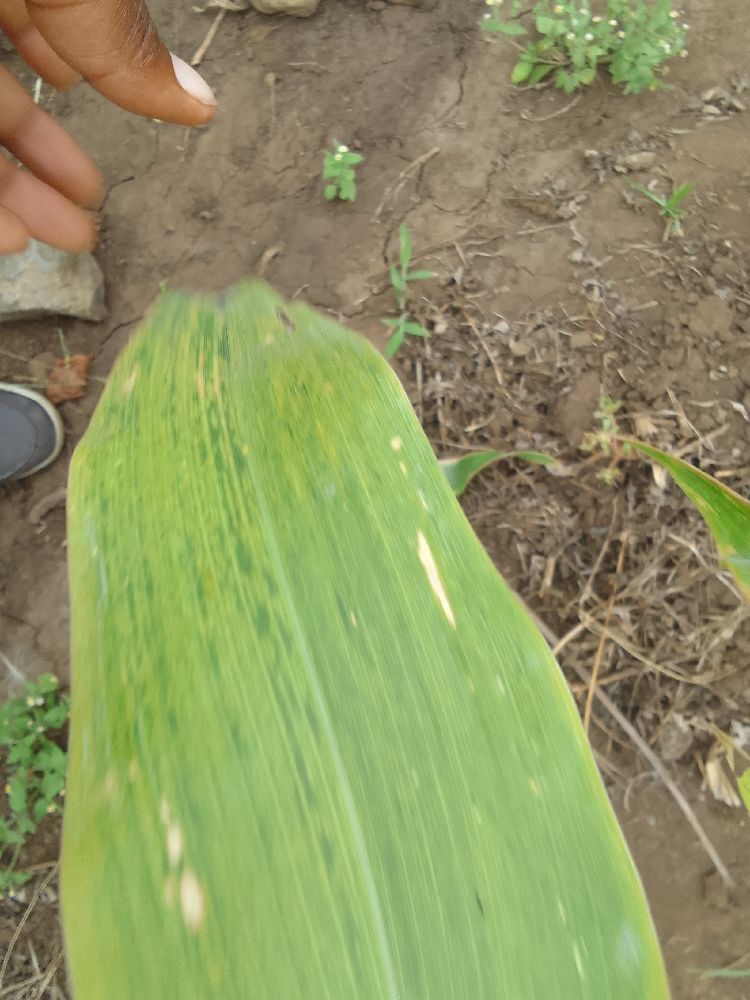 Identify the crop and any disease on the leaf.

maize, maize lethal necrosis
